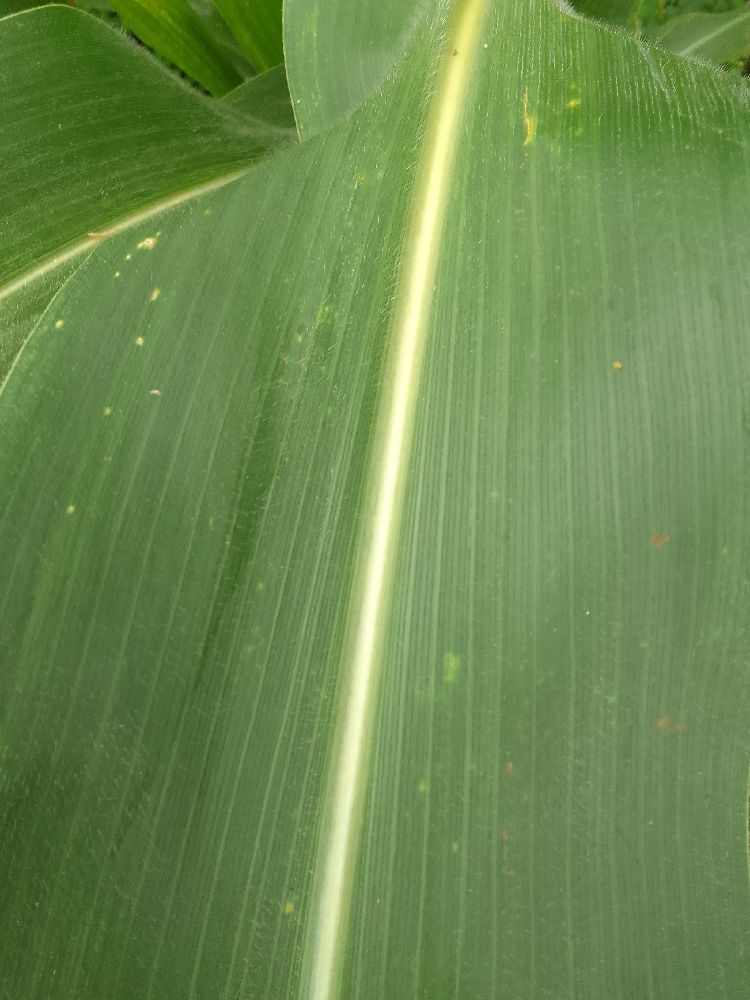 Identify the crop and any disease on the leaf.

maize, healthy
